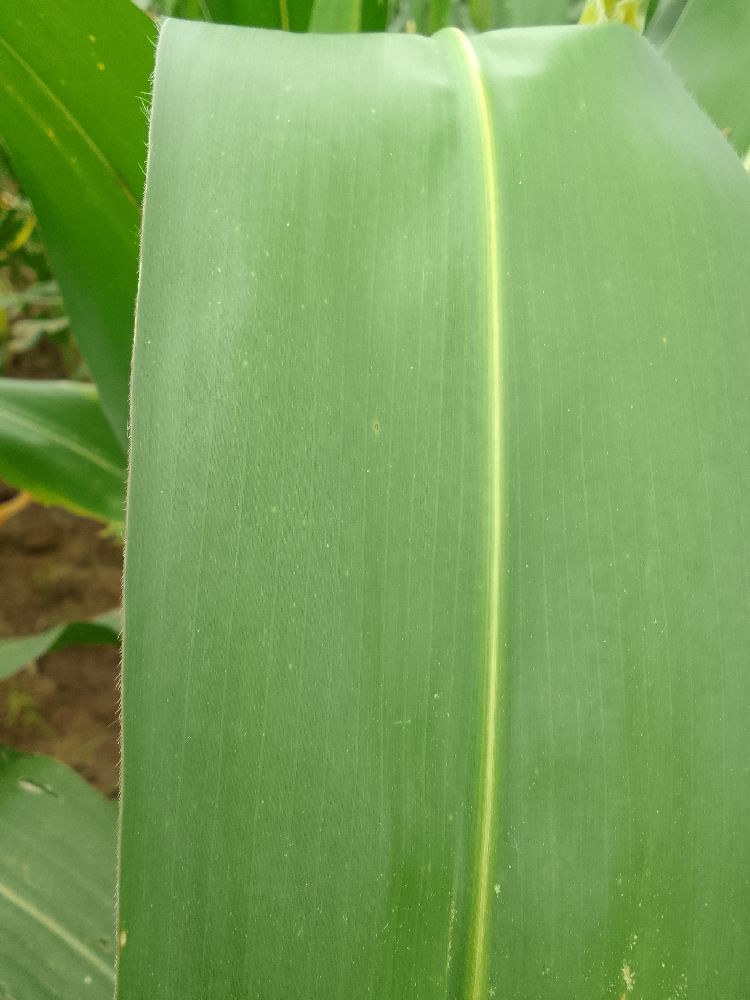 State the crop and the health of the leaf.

maize, healthy
